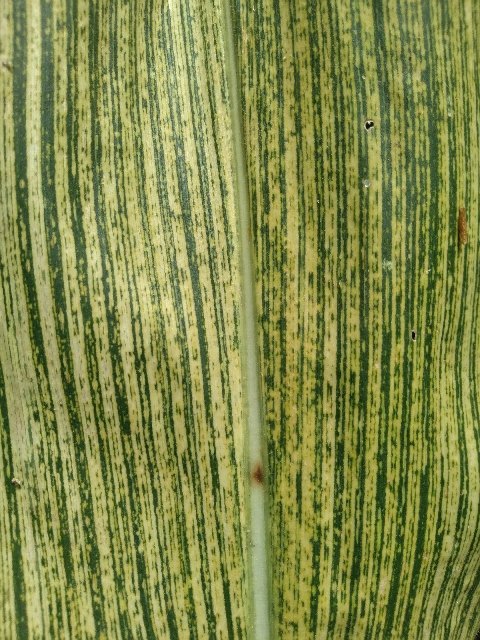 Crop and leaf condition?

maize, maize streak virus
